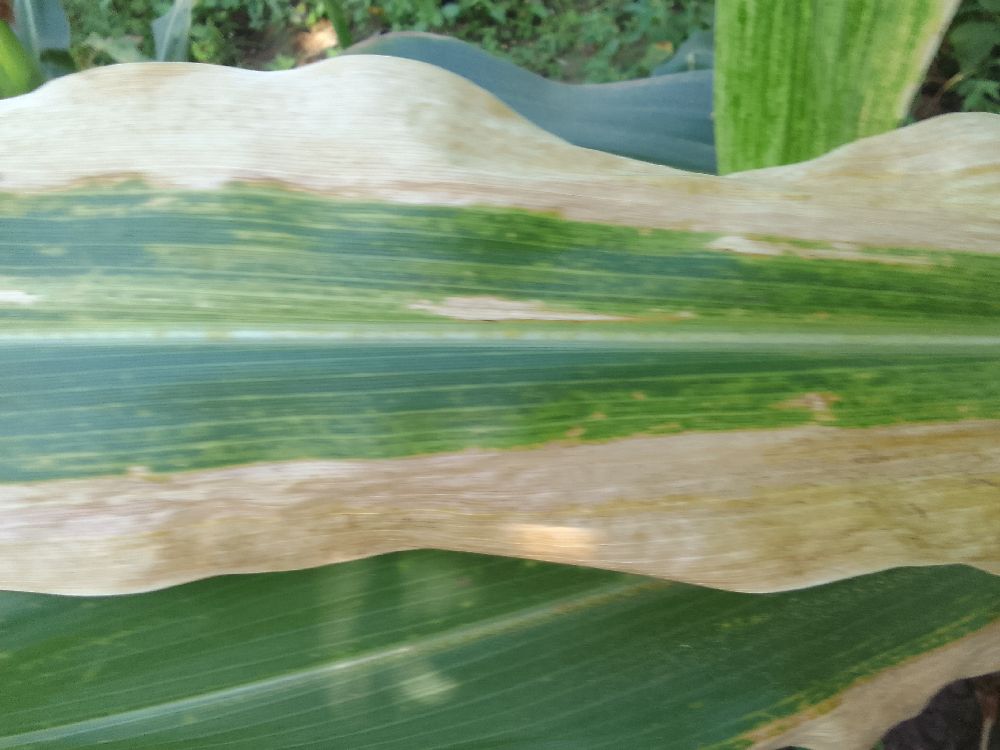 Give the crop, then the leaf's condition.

maize, maize lethal necrosis
